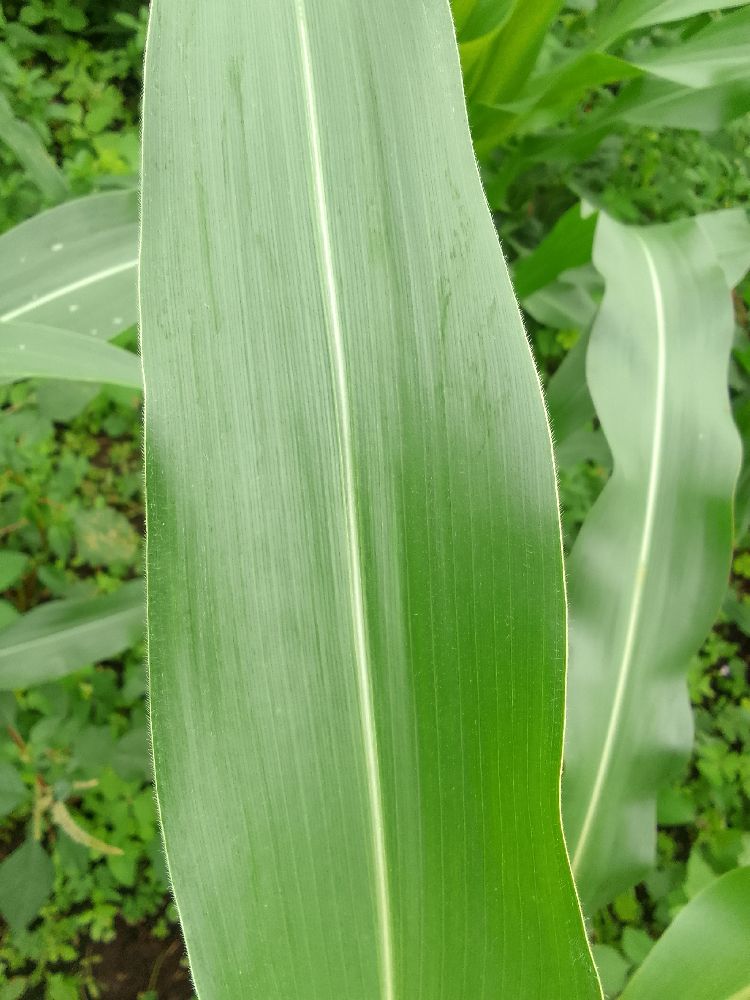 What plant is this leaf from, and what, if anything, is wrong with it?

maize, healthy
